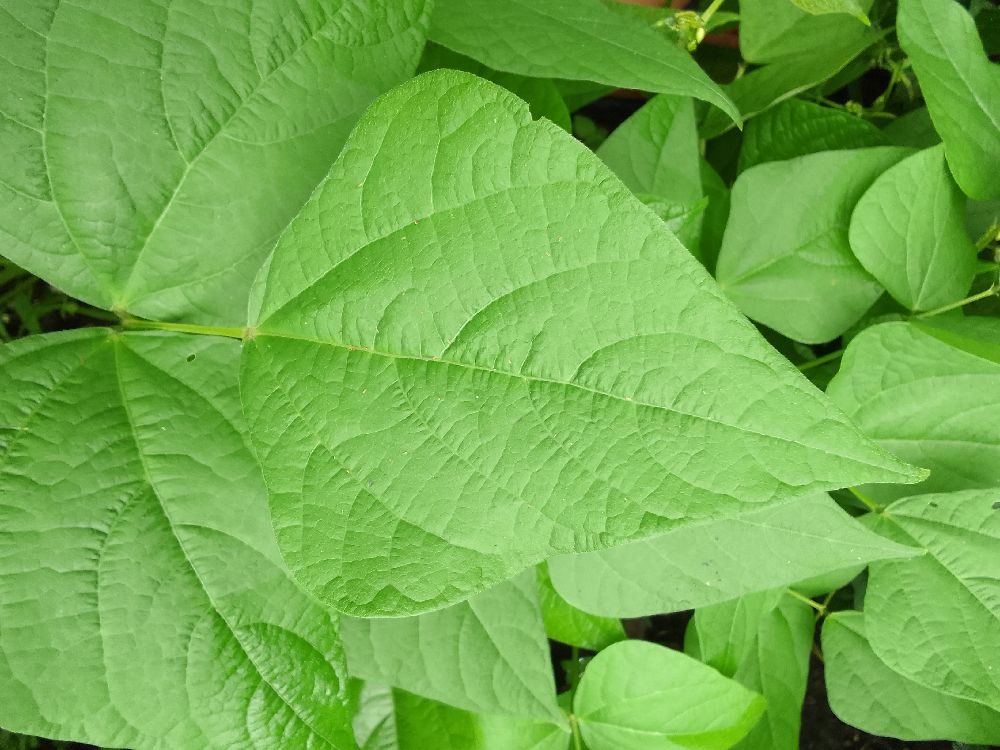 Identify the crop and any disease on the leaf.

common bean, healthy
